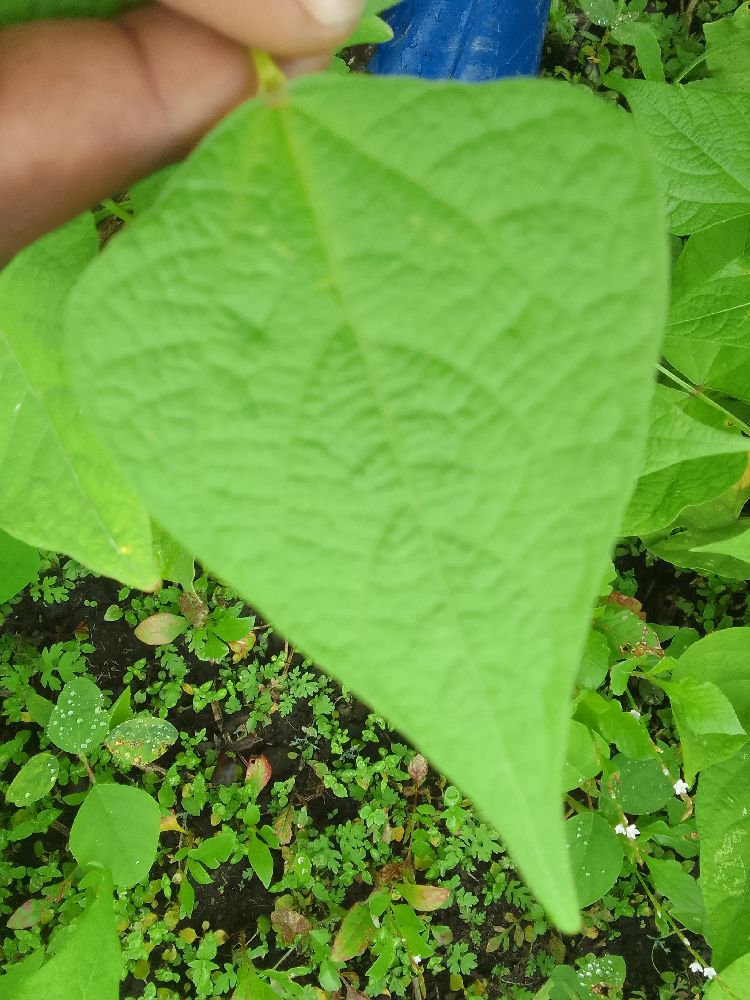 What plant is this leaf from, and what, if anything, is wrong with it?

common bean, healthy
